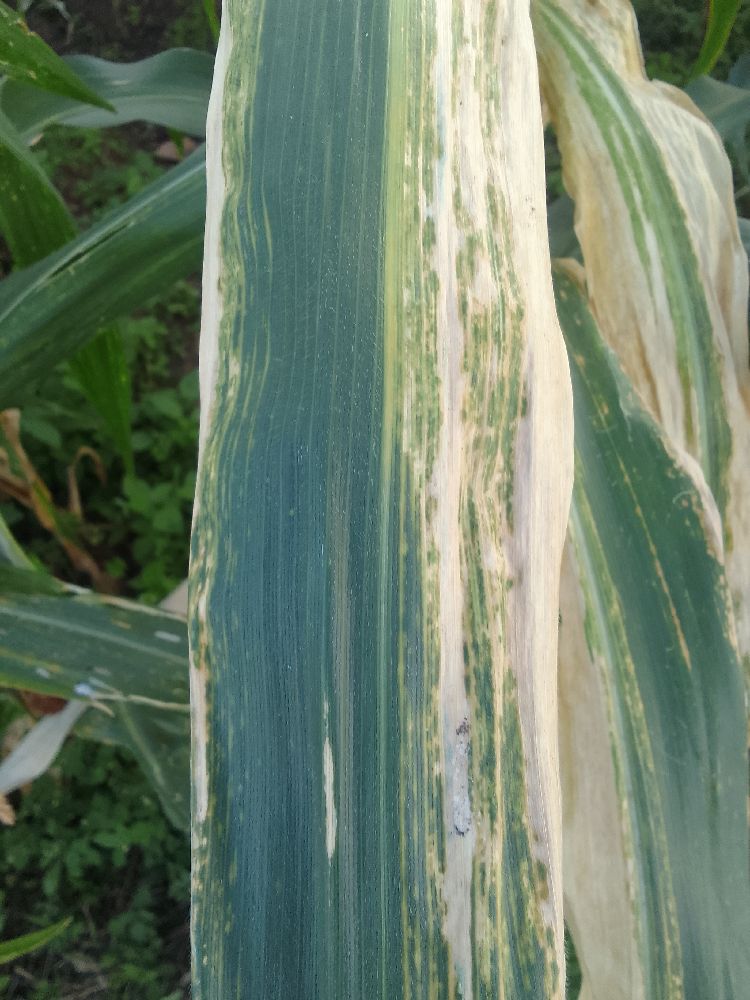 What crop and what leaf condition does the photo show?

maize, maize lethal necrosis
